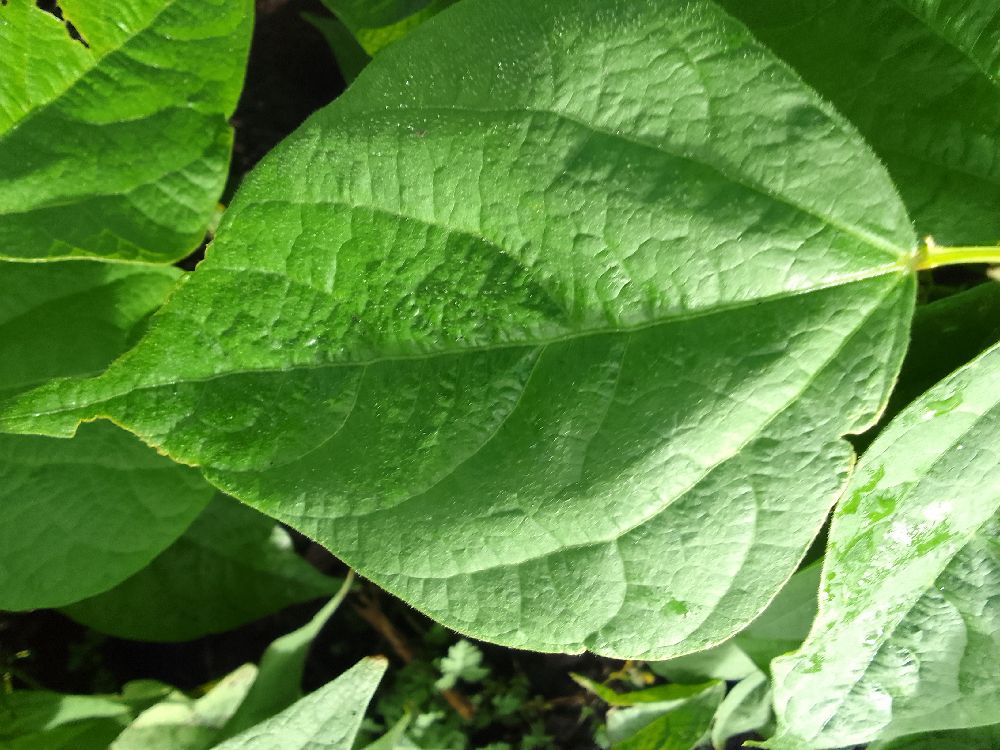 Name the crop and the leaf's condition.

common bean, healthy
